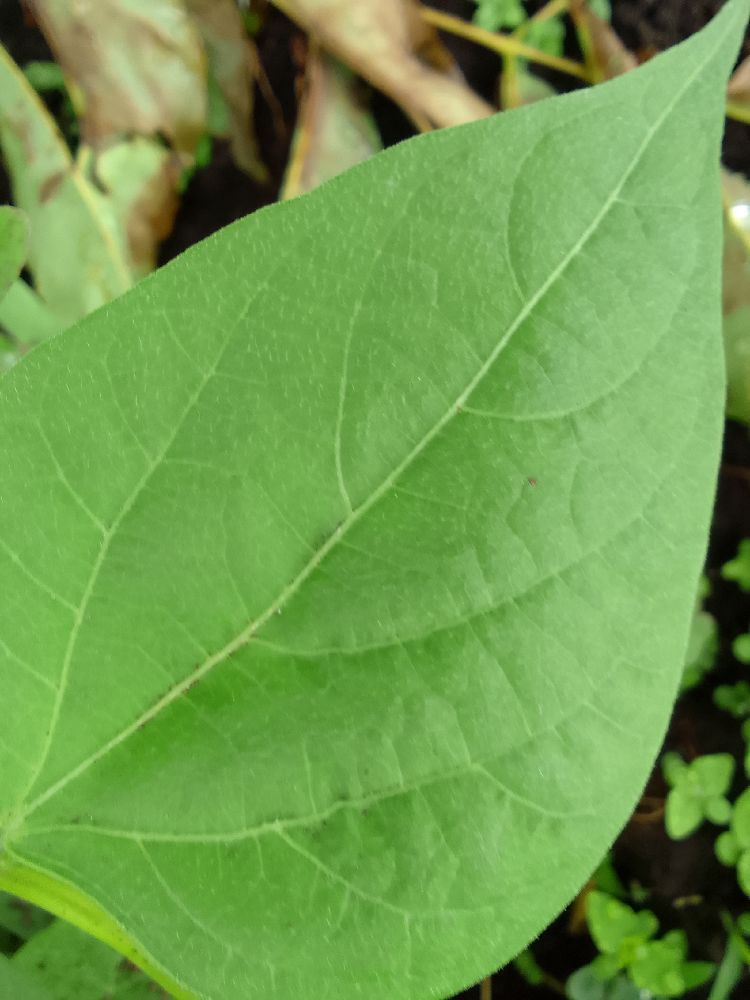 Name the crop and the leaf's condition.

common bean, healthy
